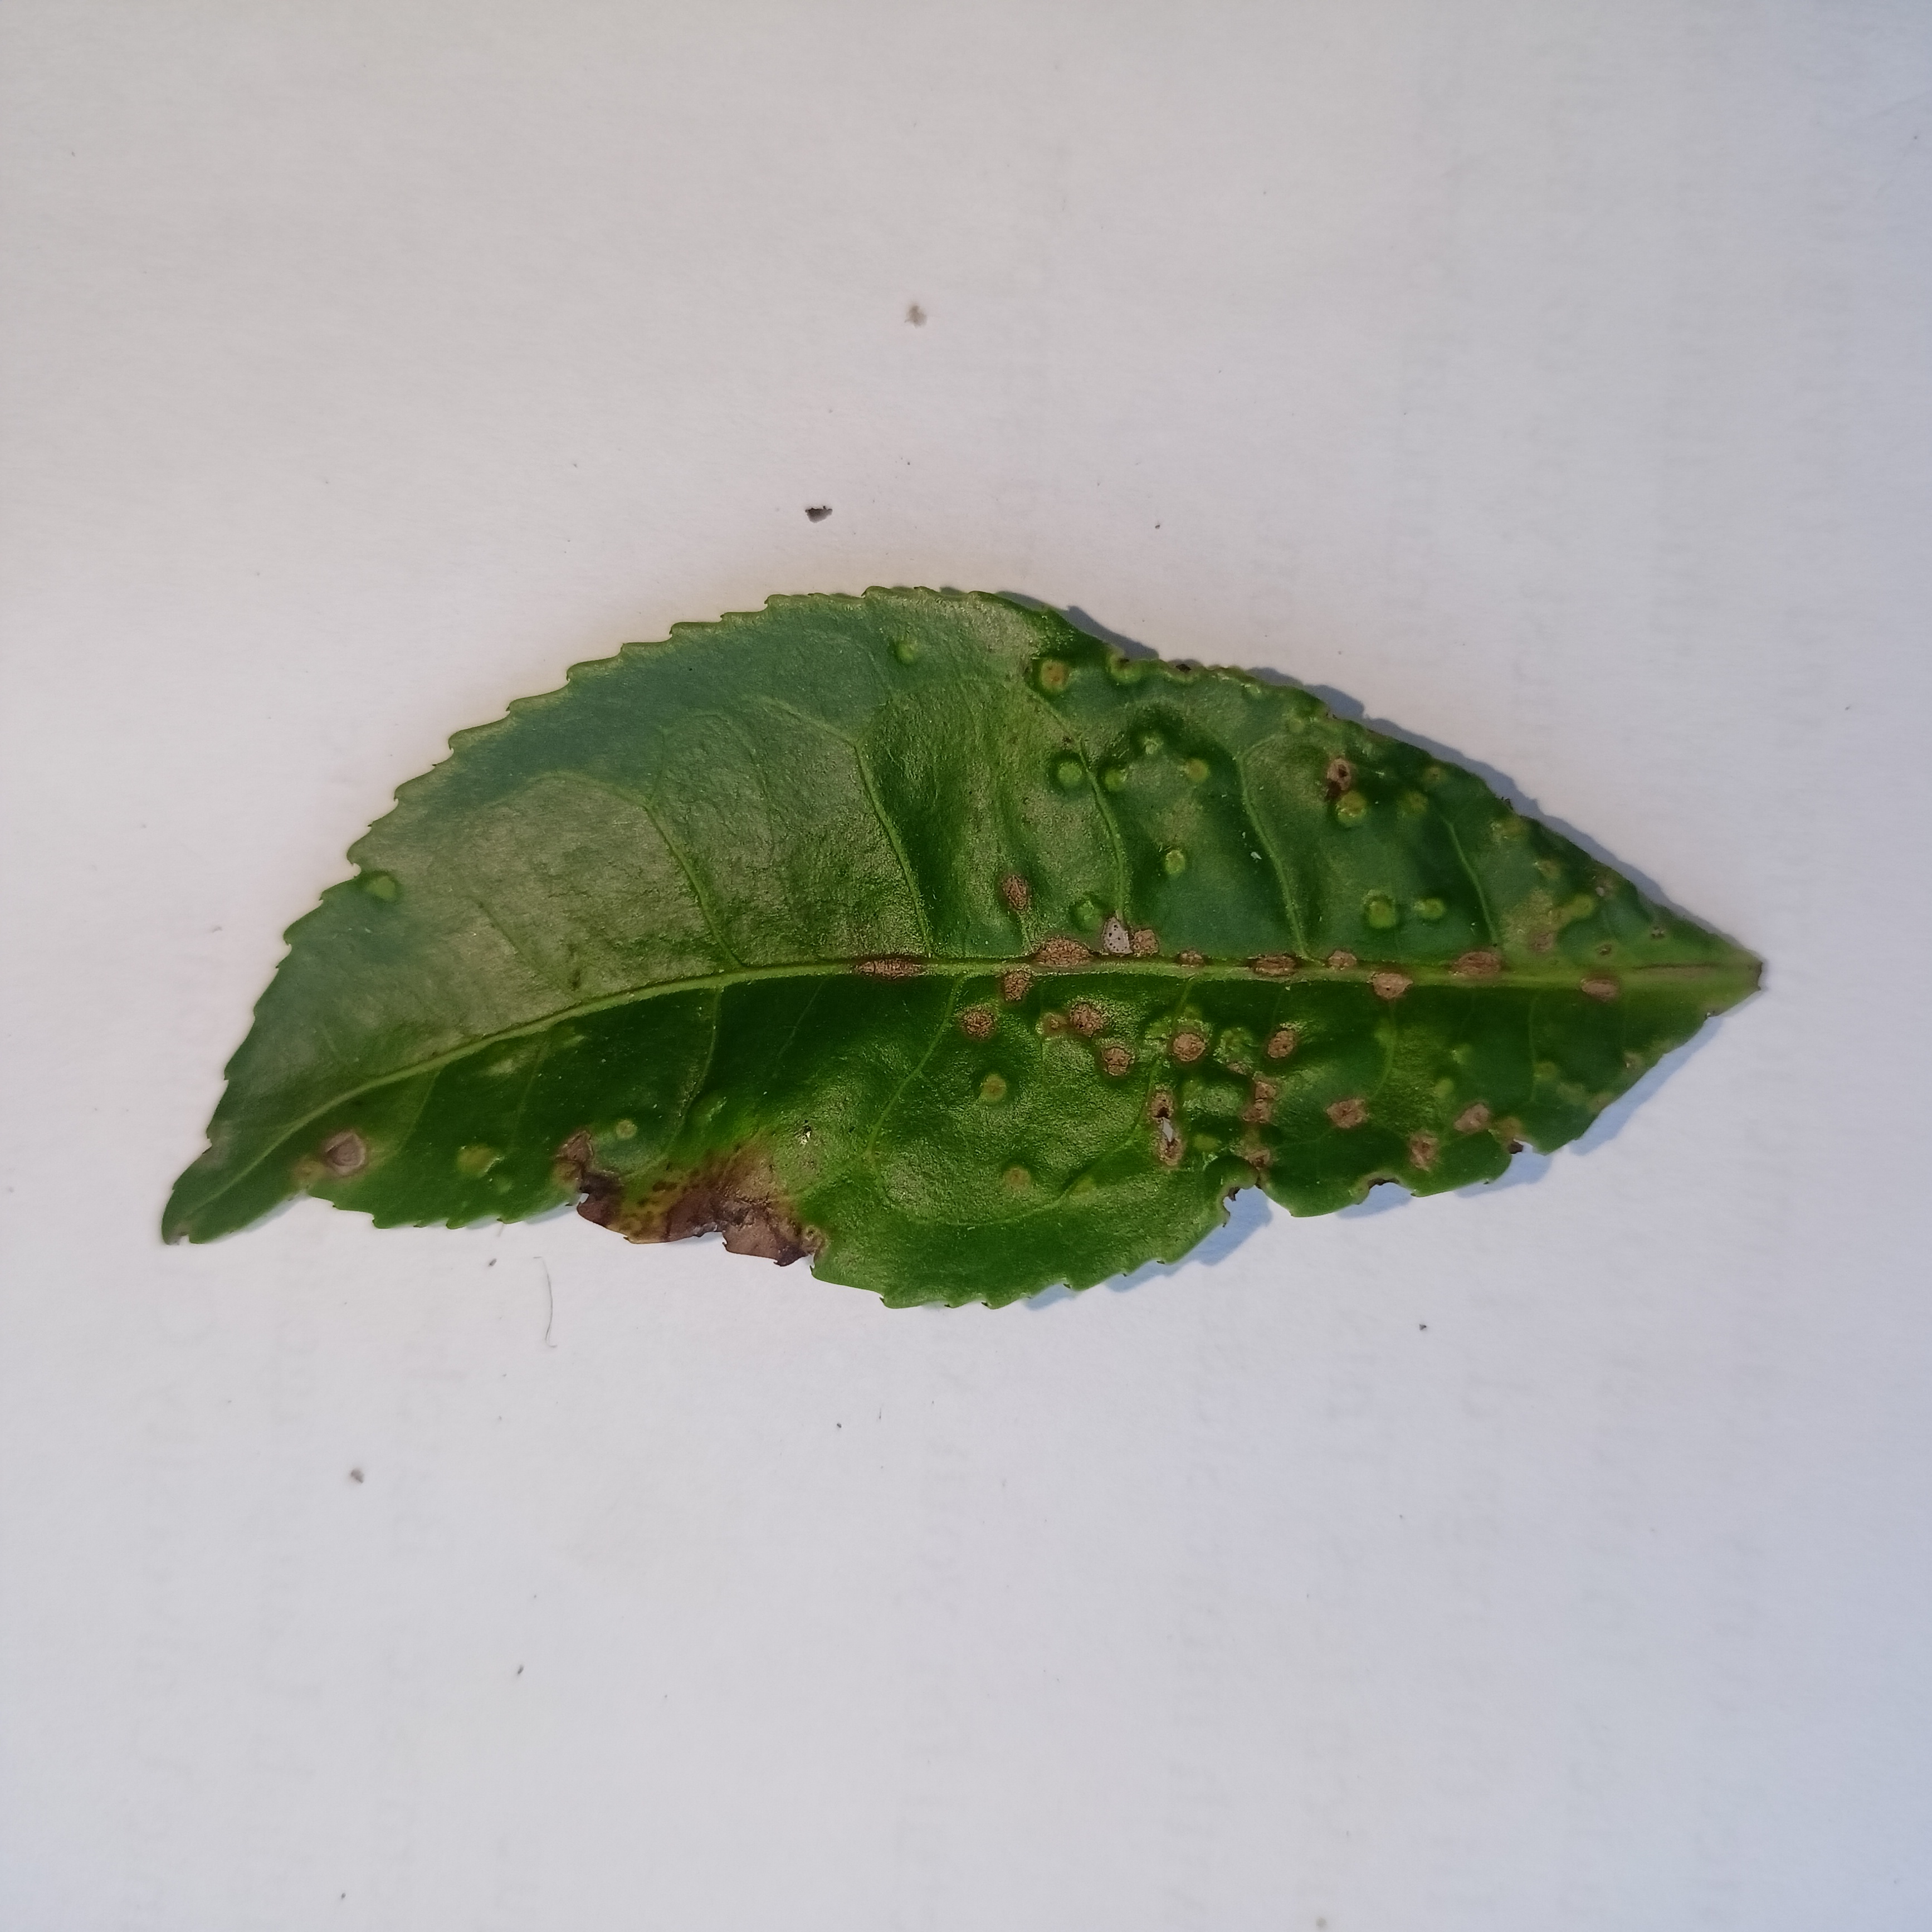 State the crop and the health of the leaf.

tea, helopeltis
